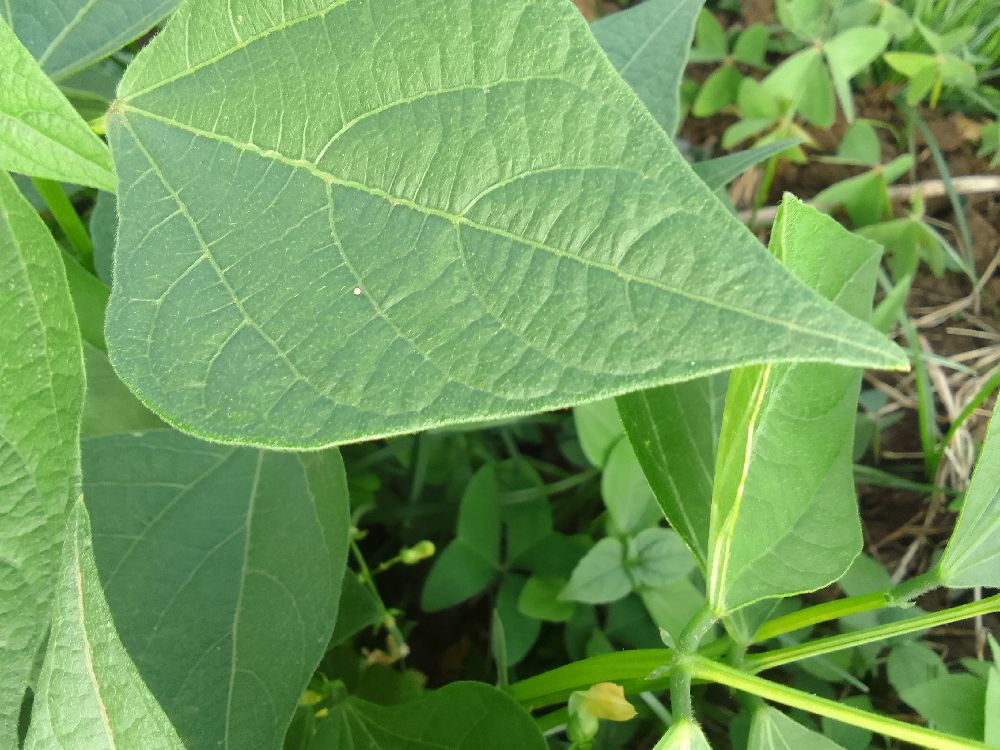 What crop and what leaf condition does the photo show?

common bean, healthy
